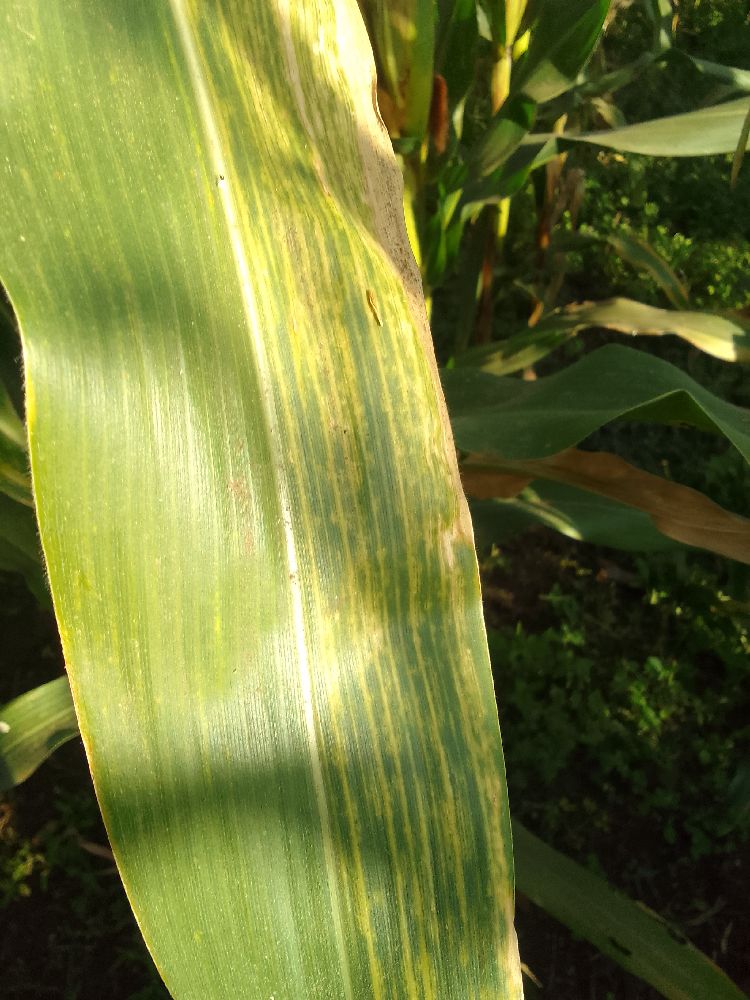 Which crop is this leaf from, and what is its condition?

maize, maize lethal necrosis
